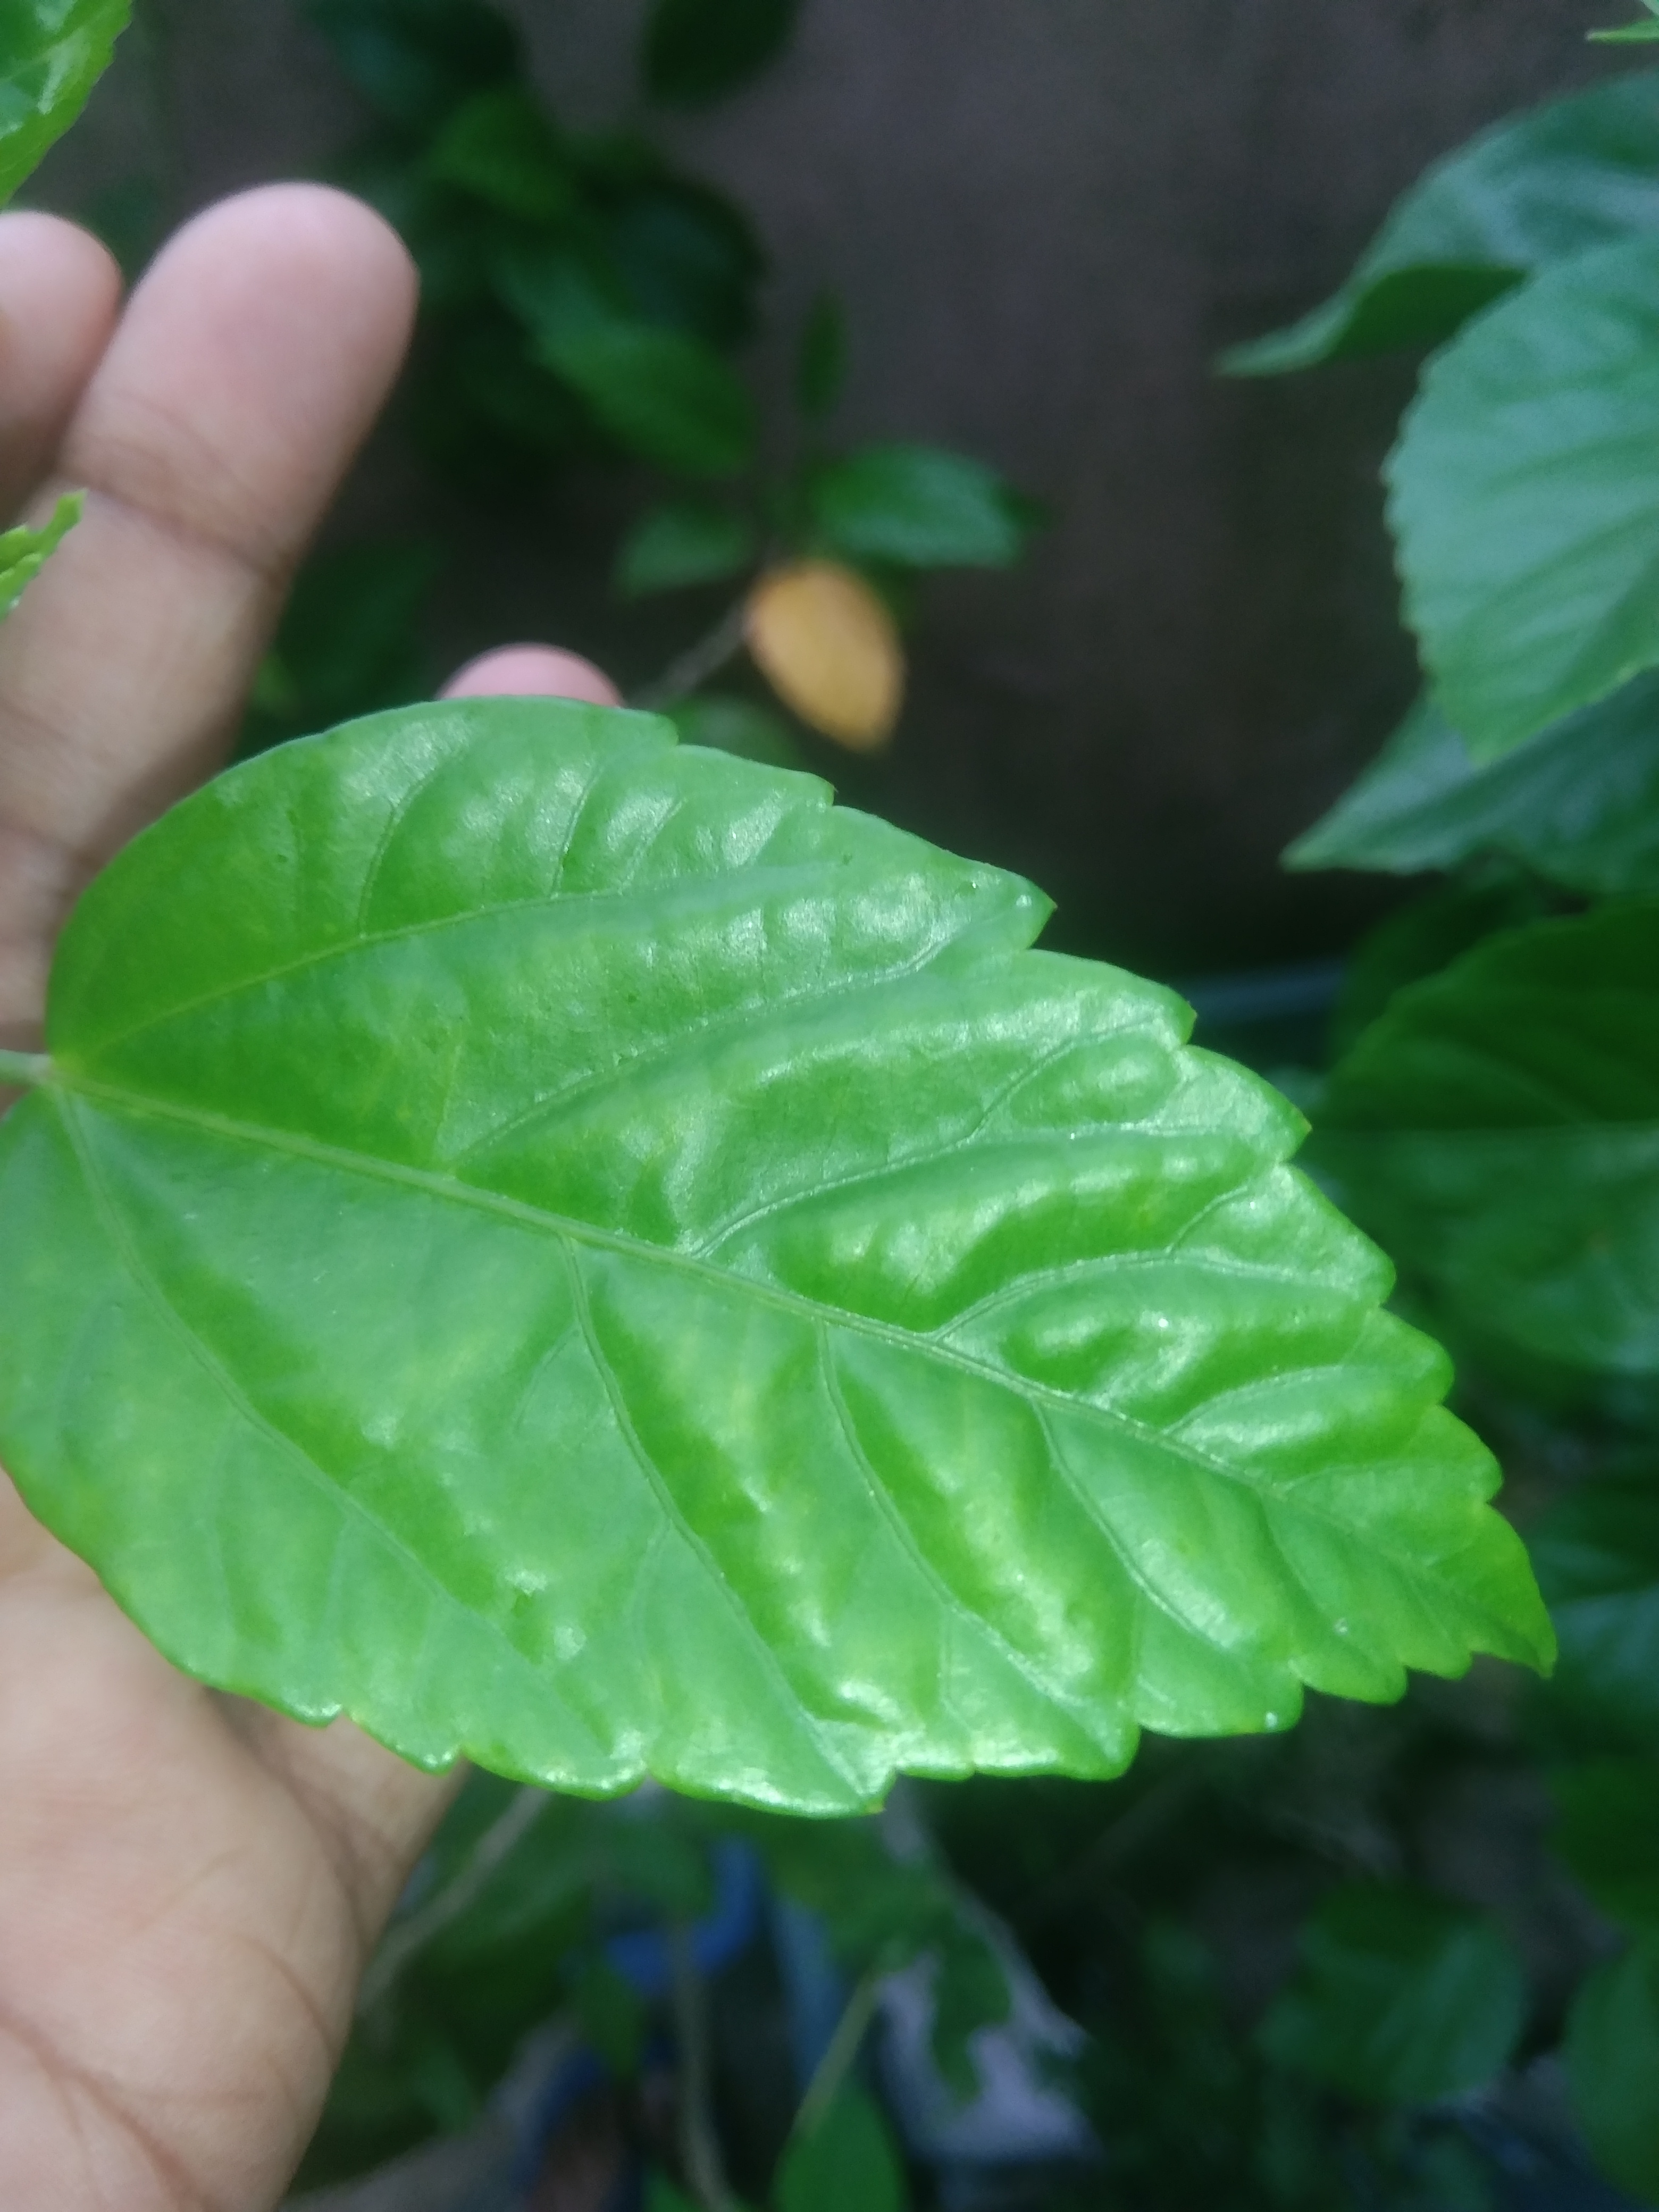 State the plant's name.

hibiscus
